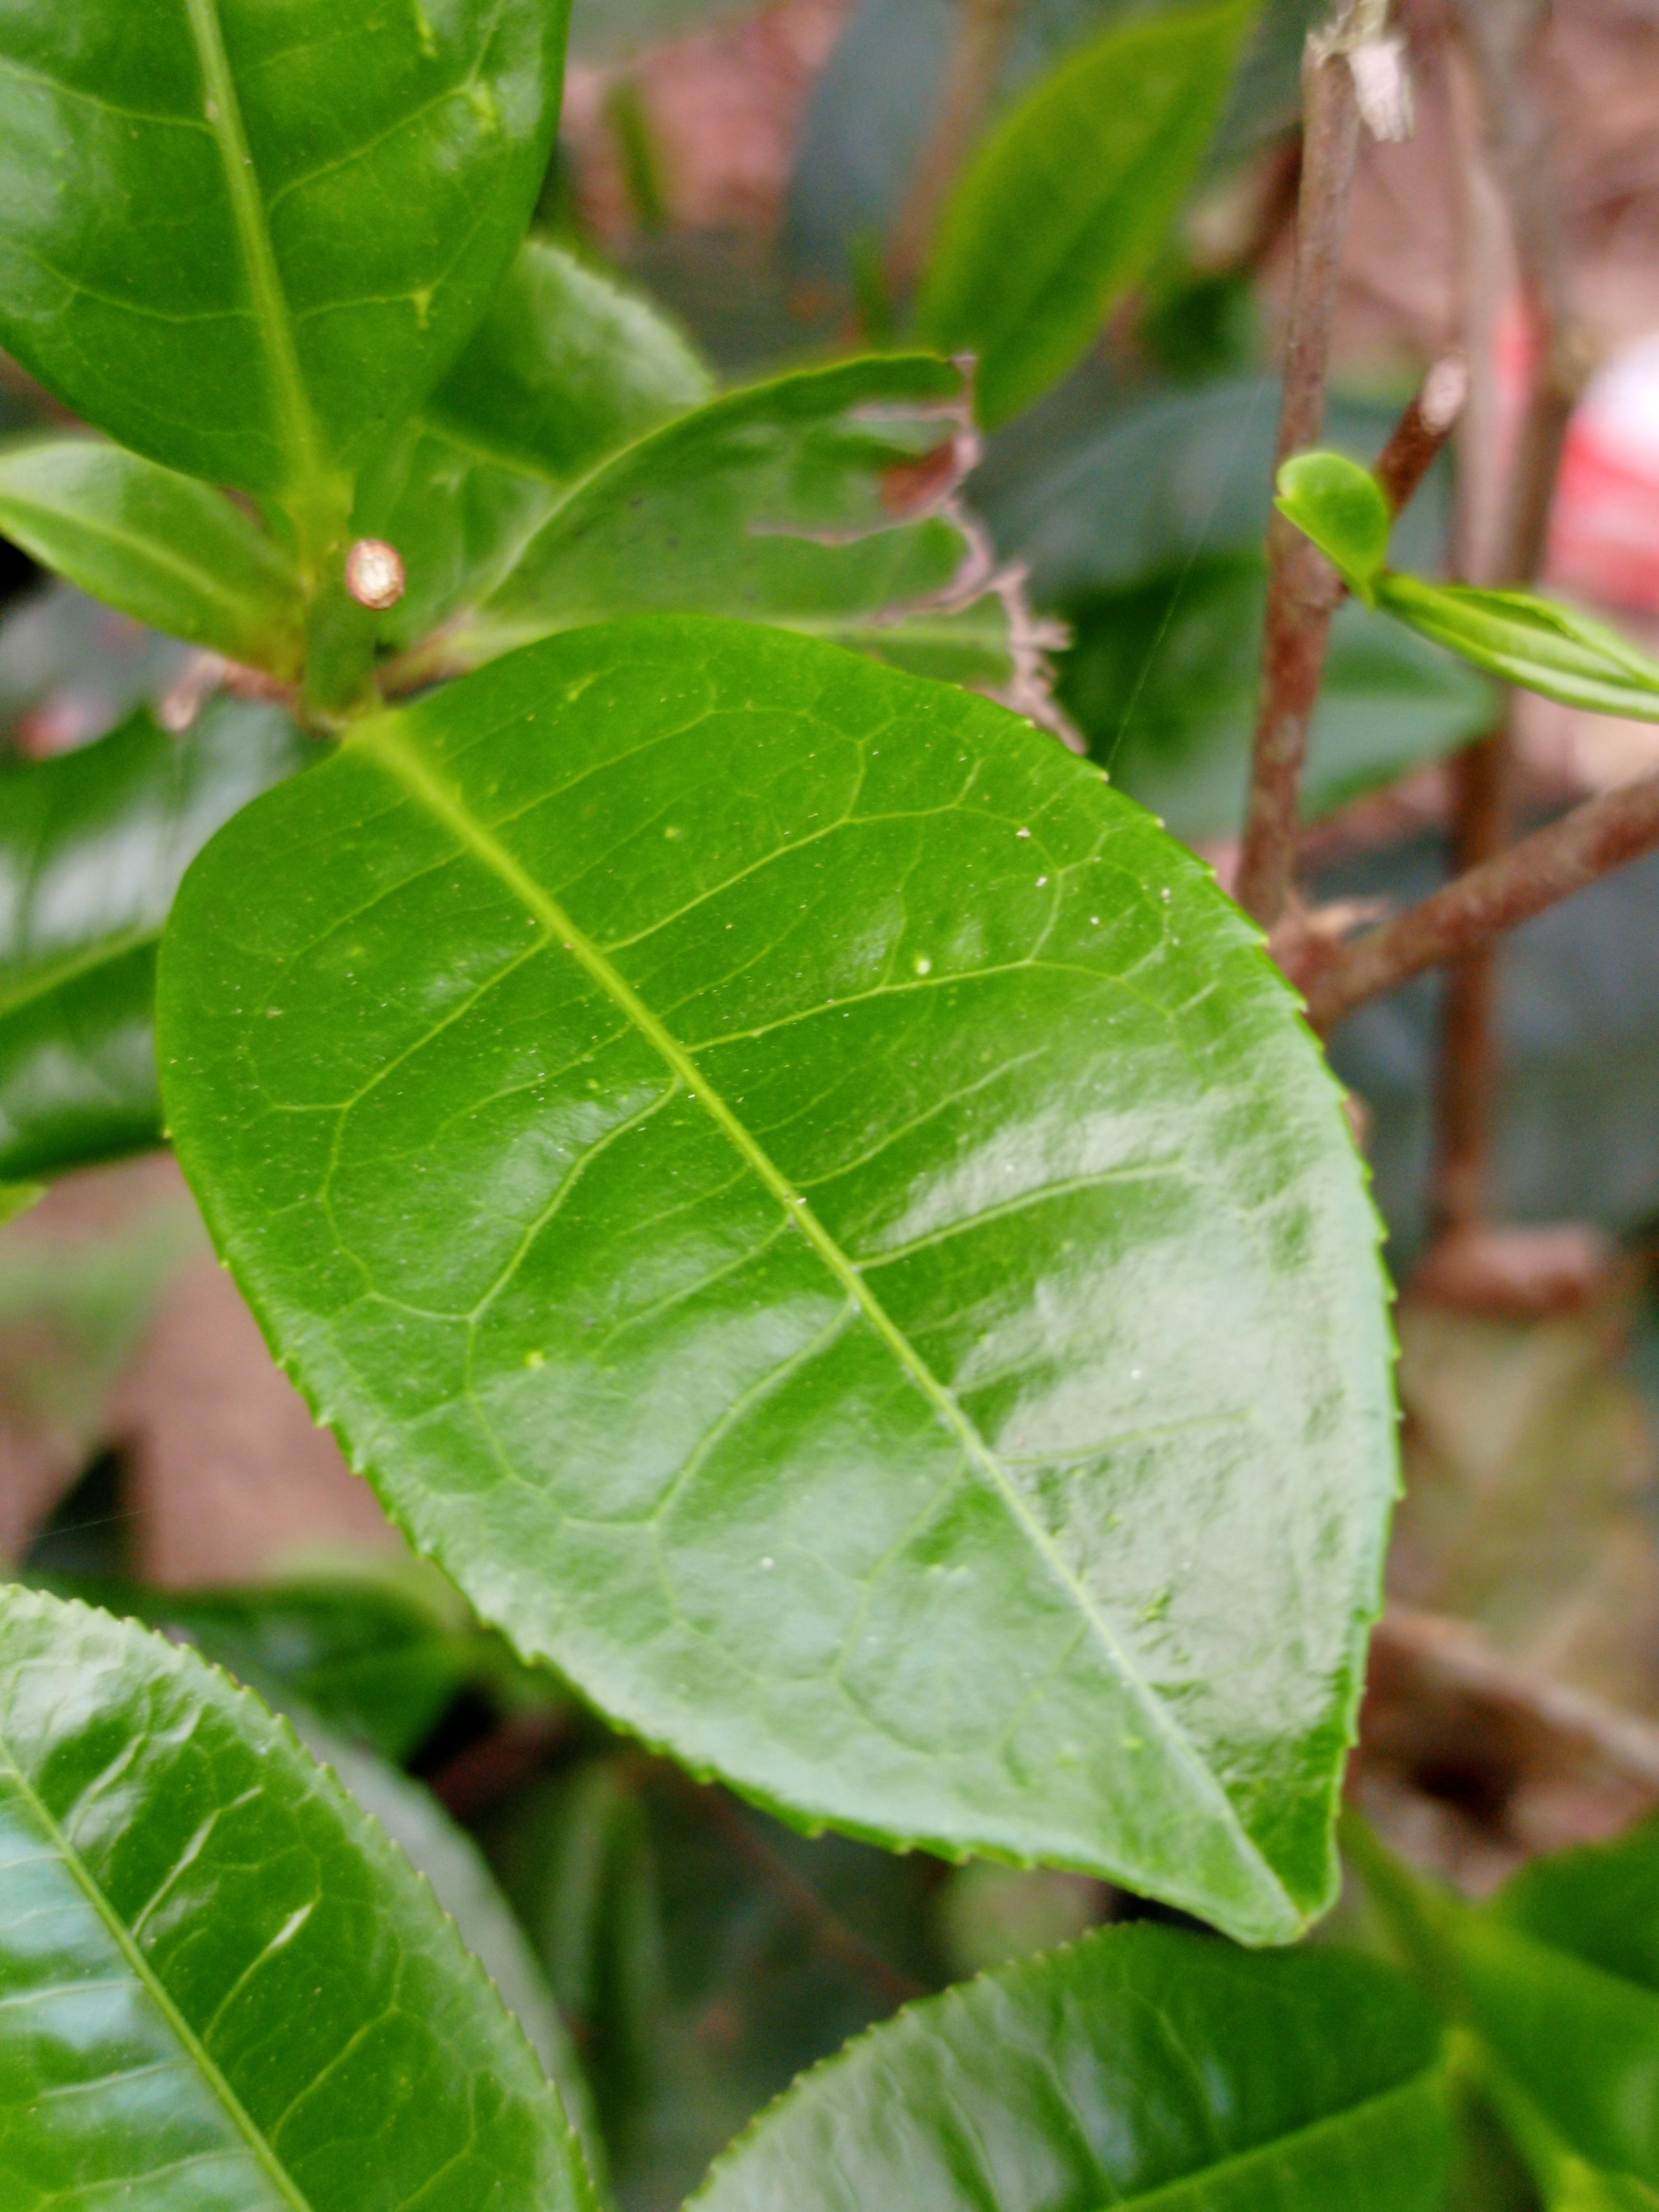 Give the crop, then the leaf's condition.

tea, healthy leaf
